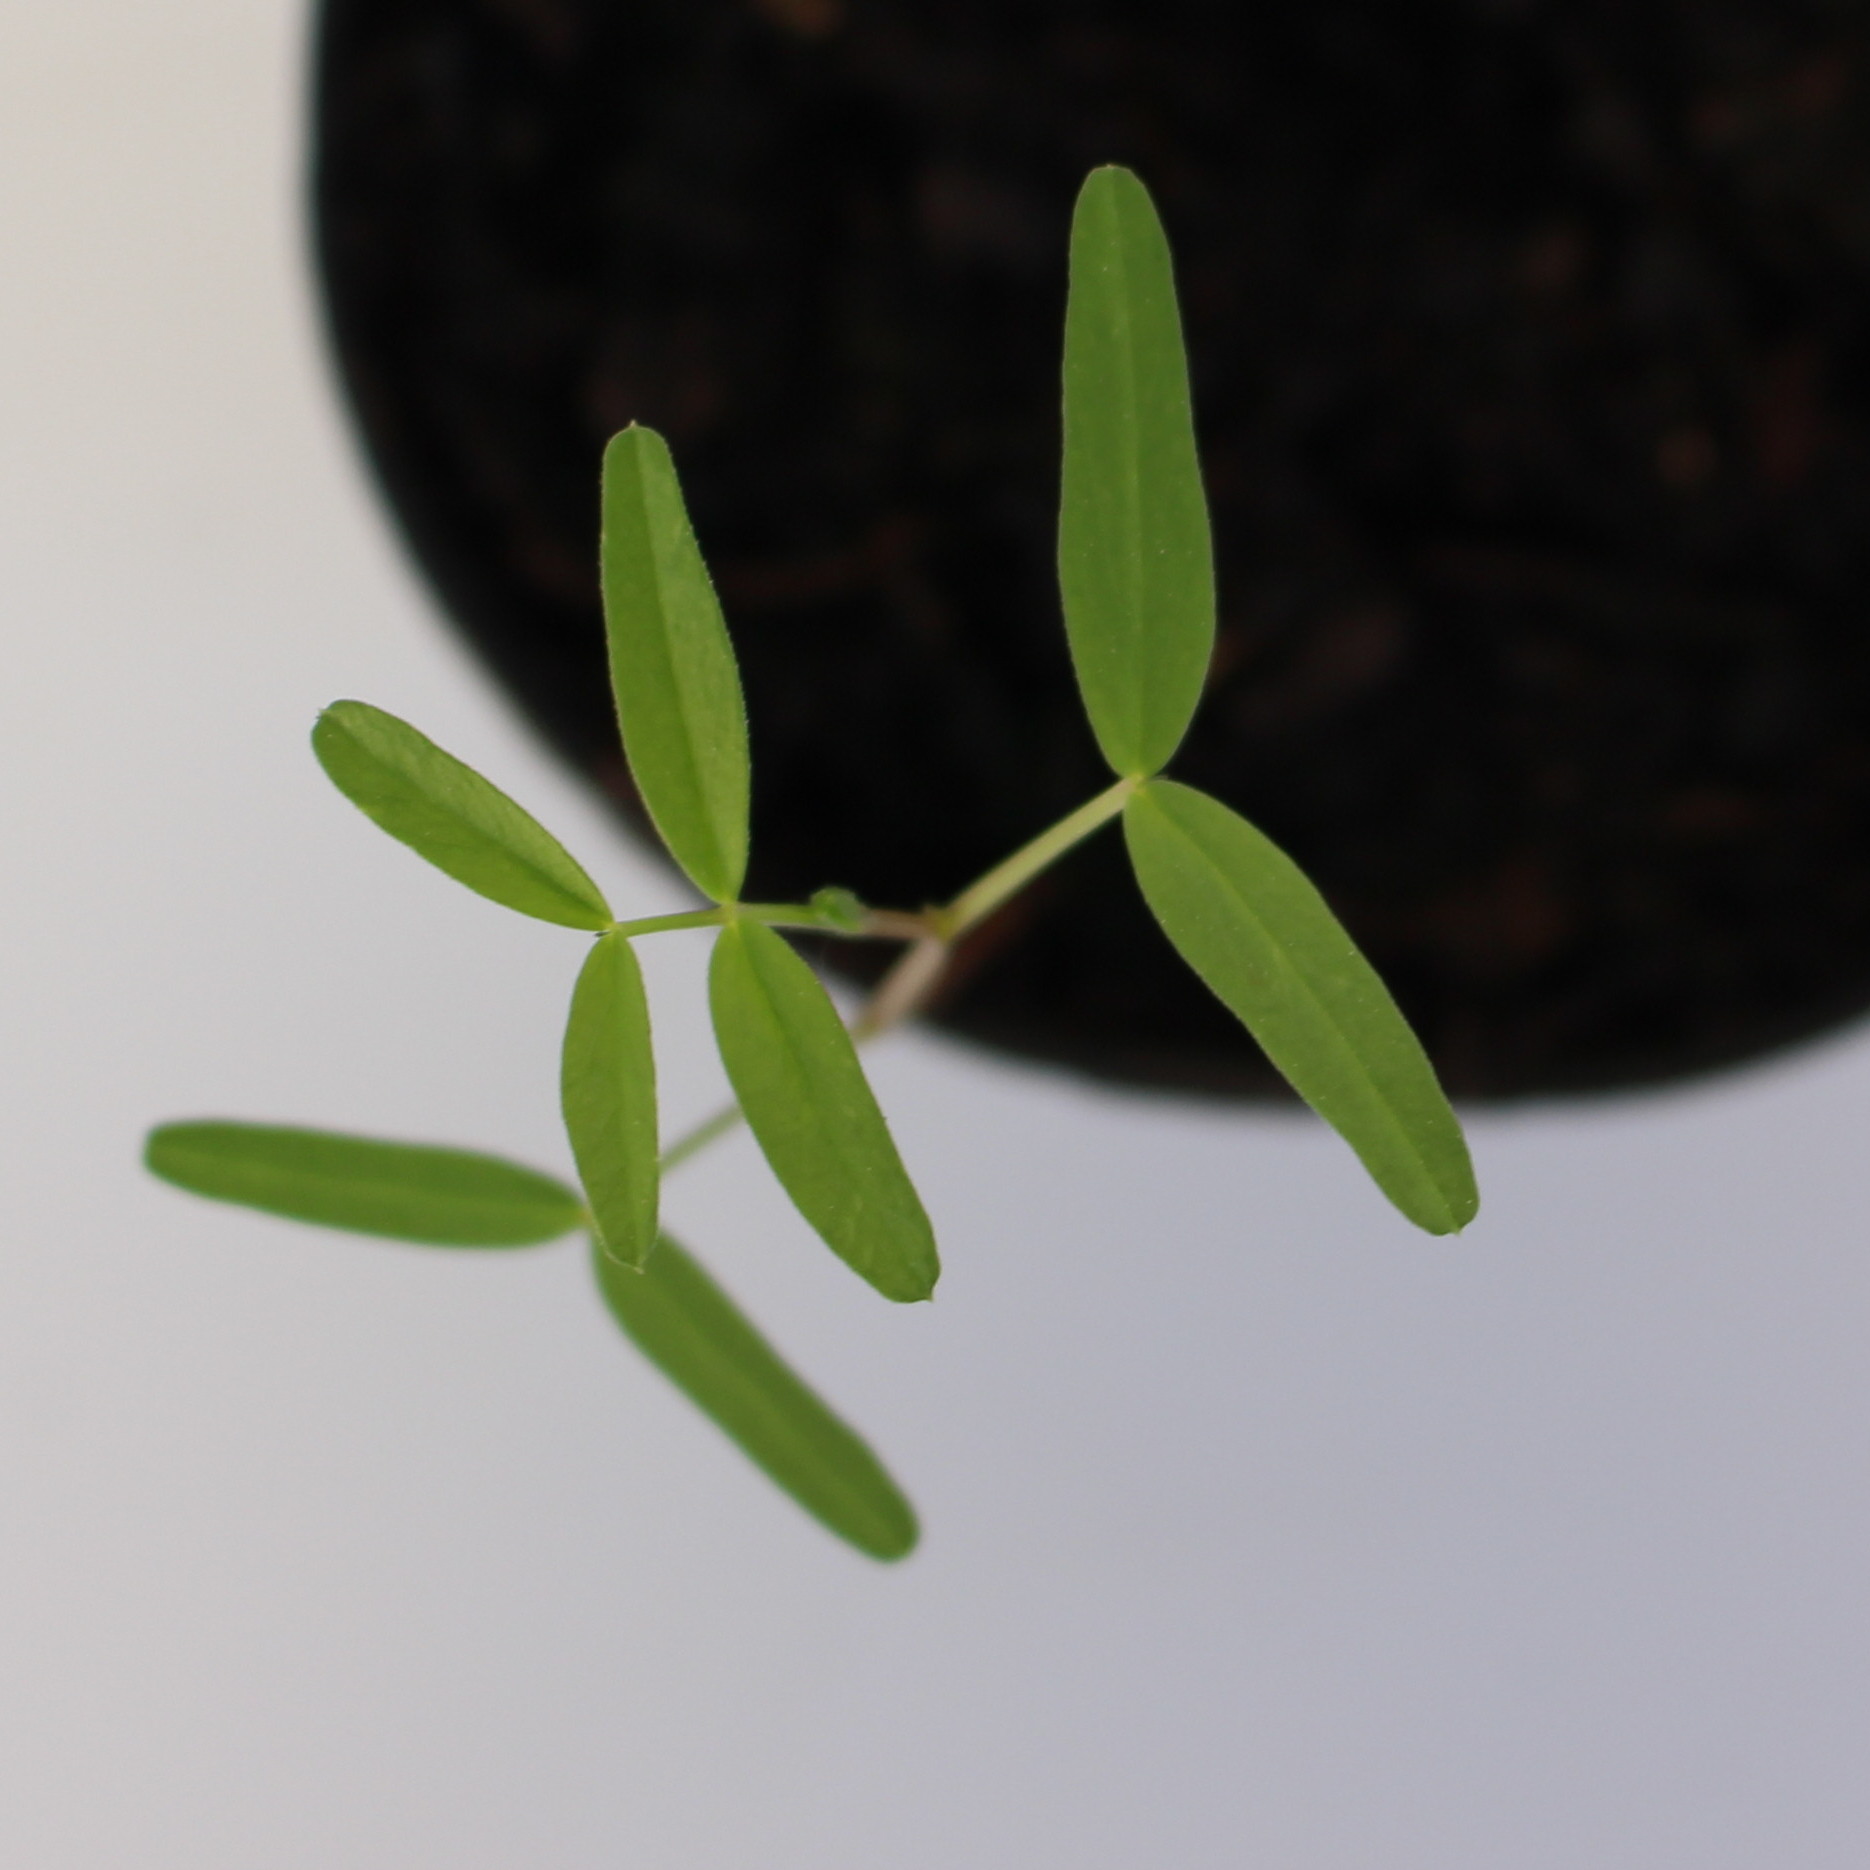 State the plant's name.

Vicia sativa
